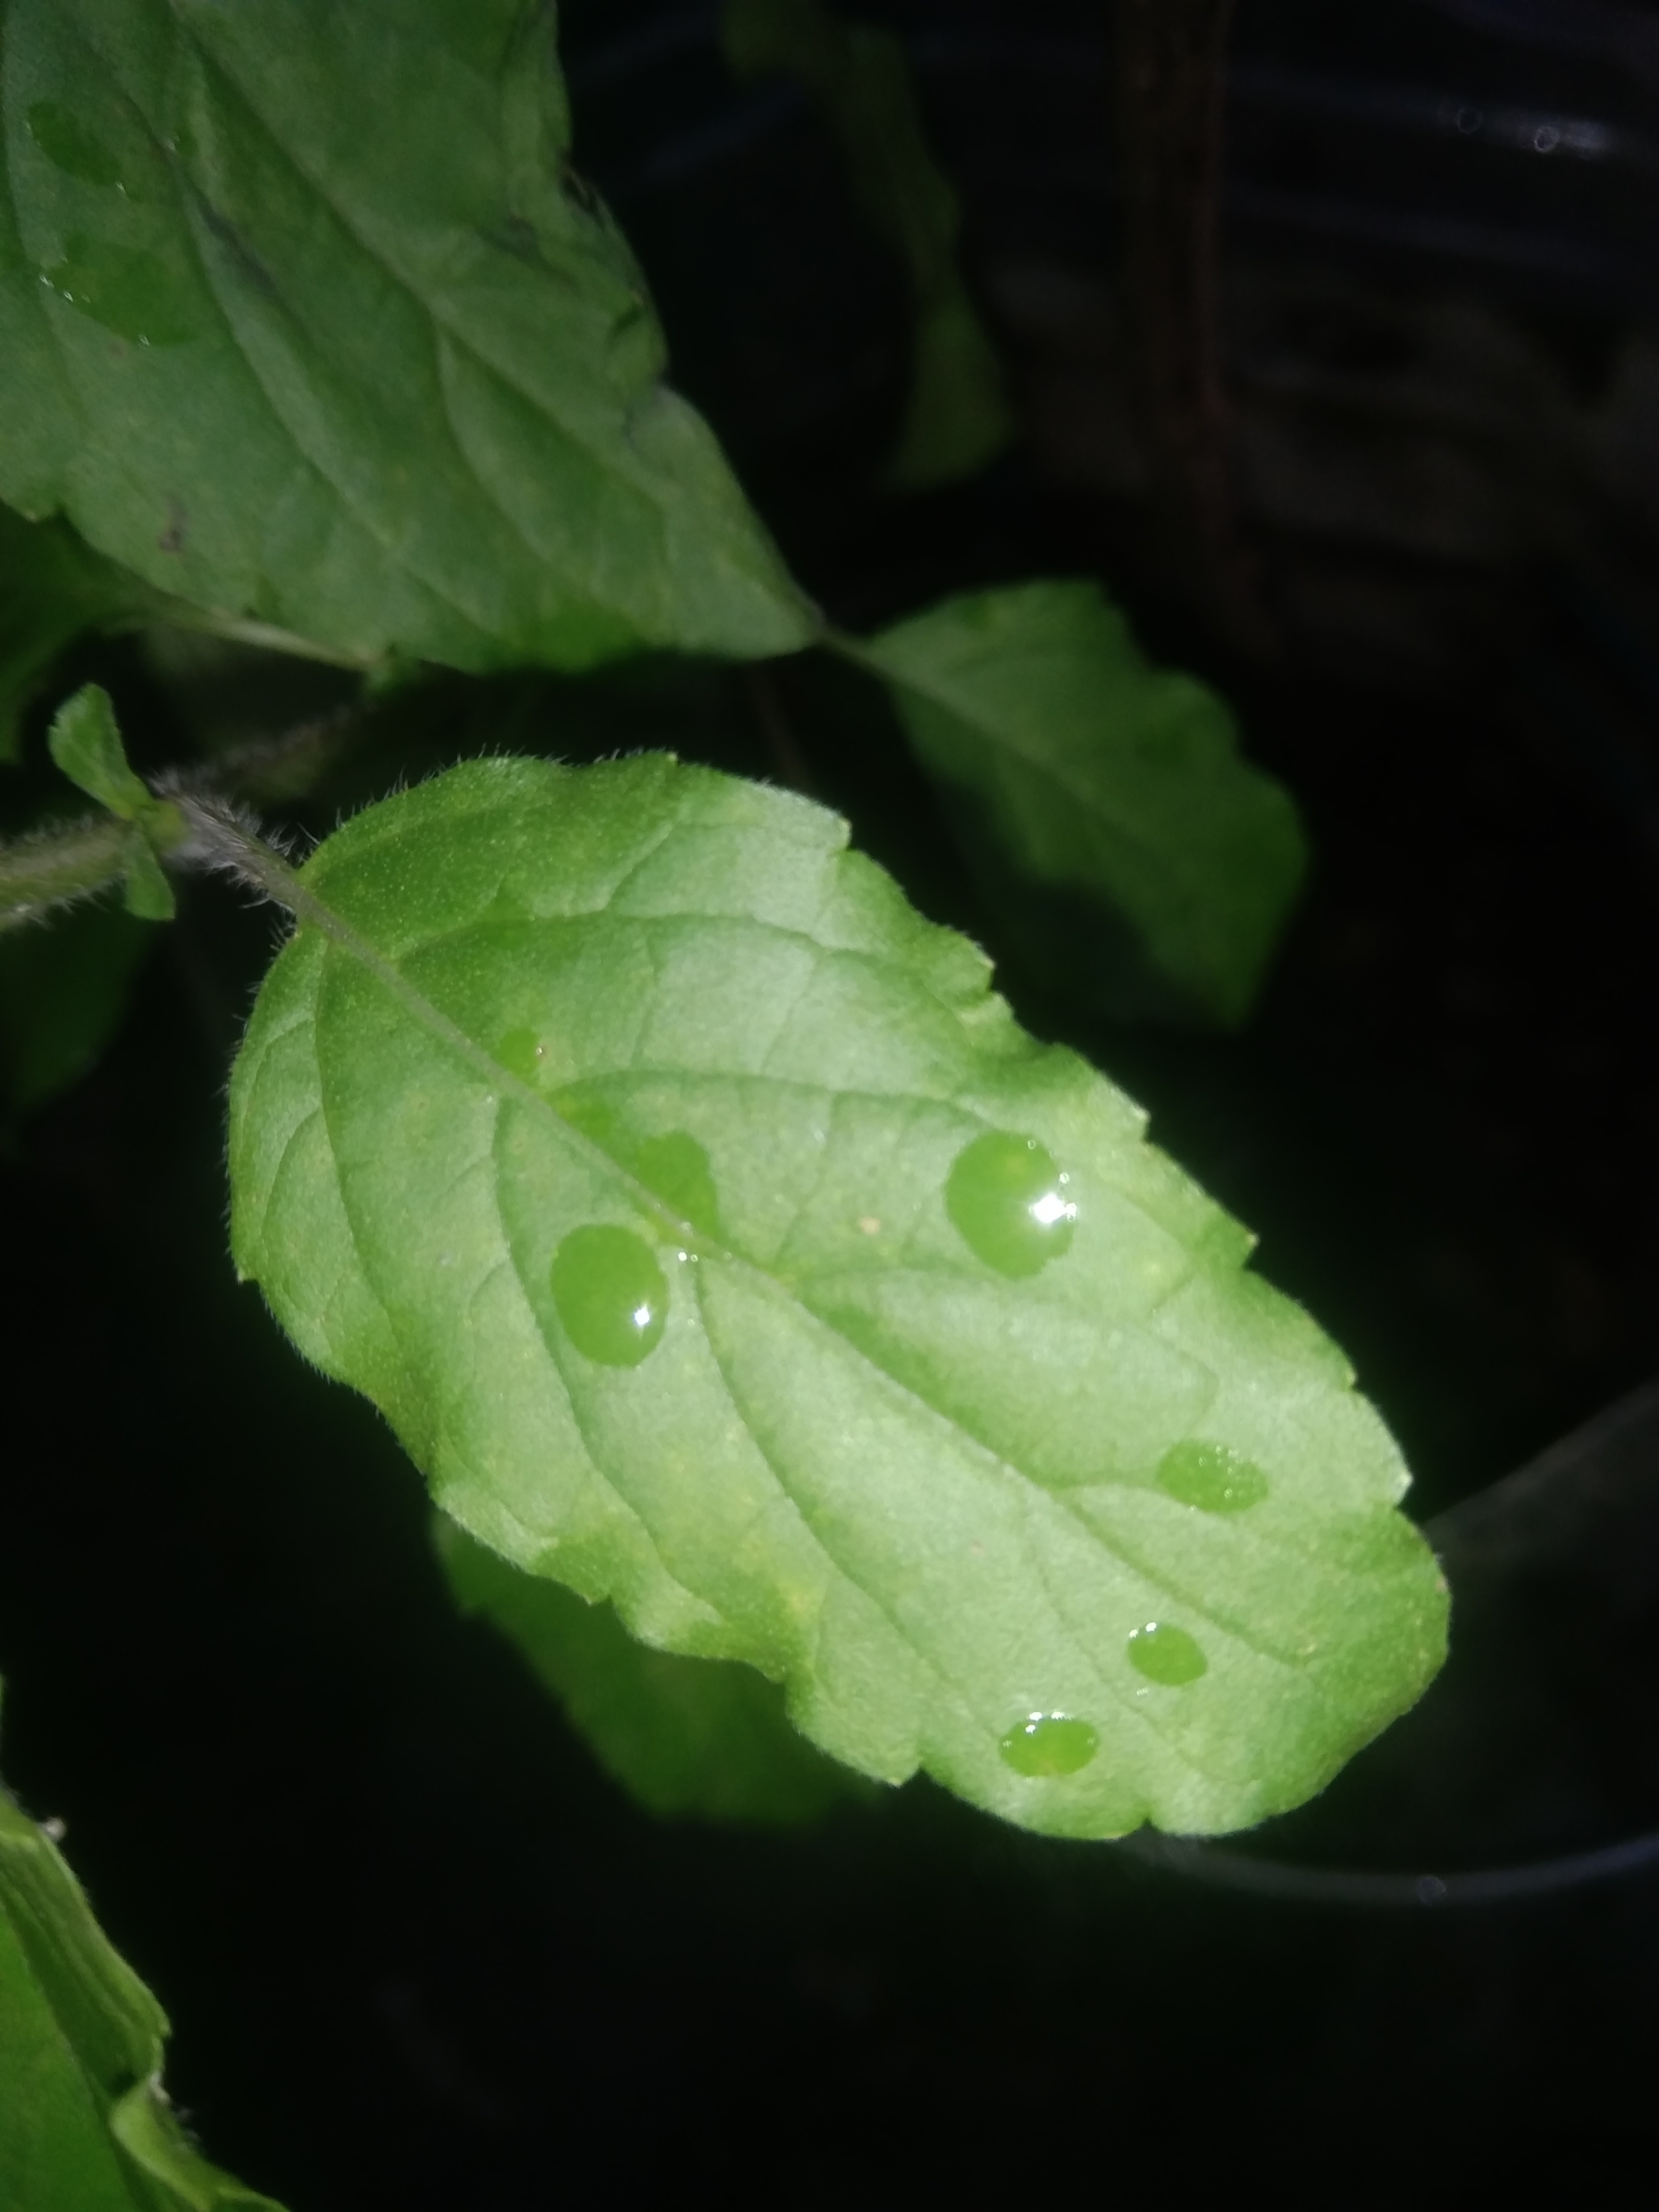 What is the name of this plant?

tulshi
